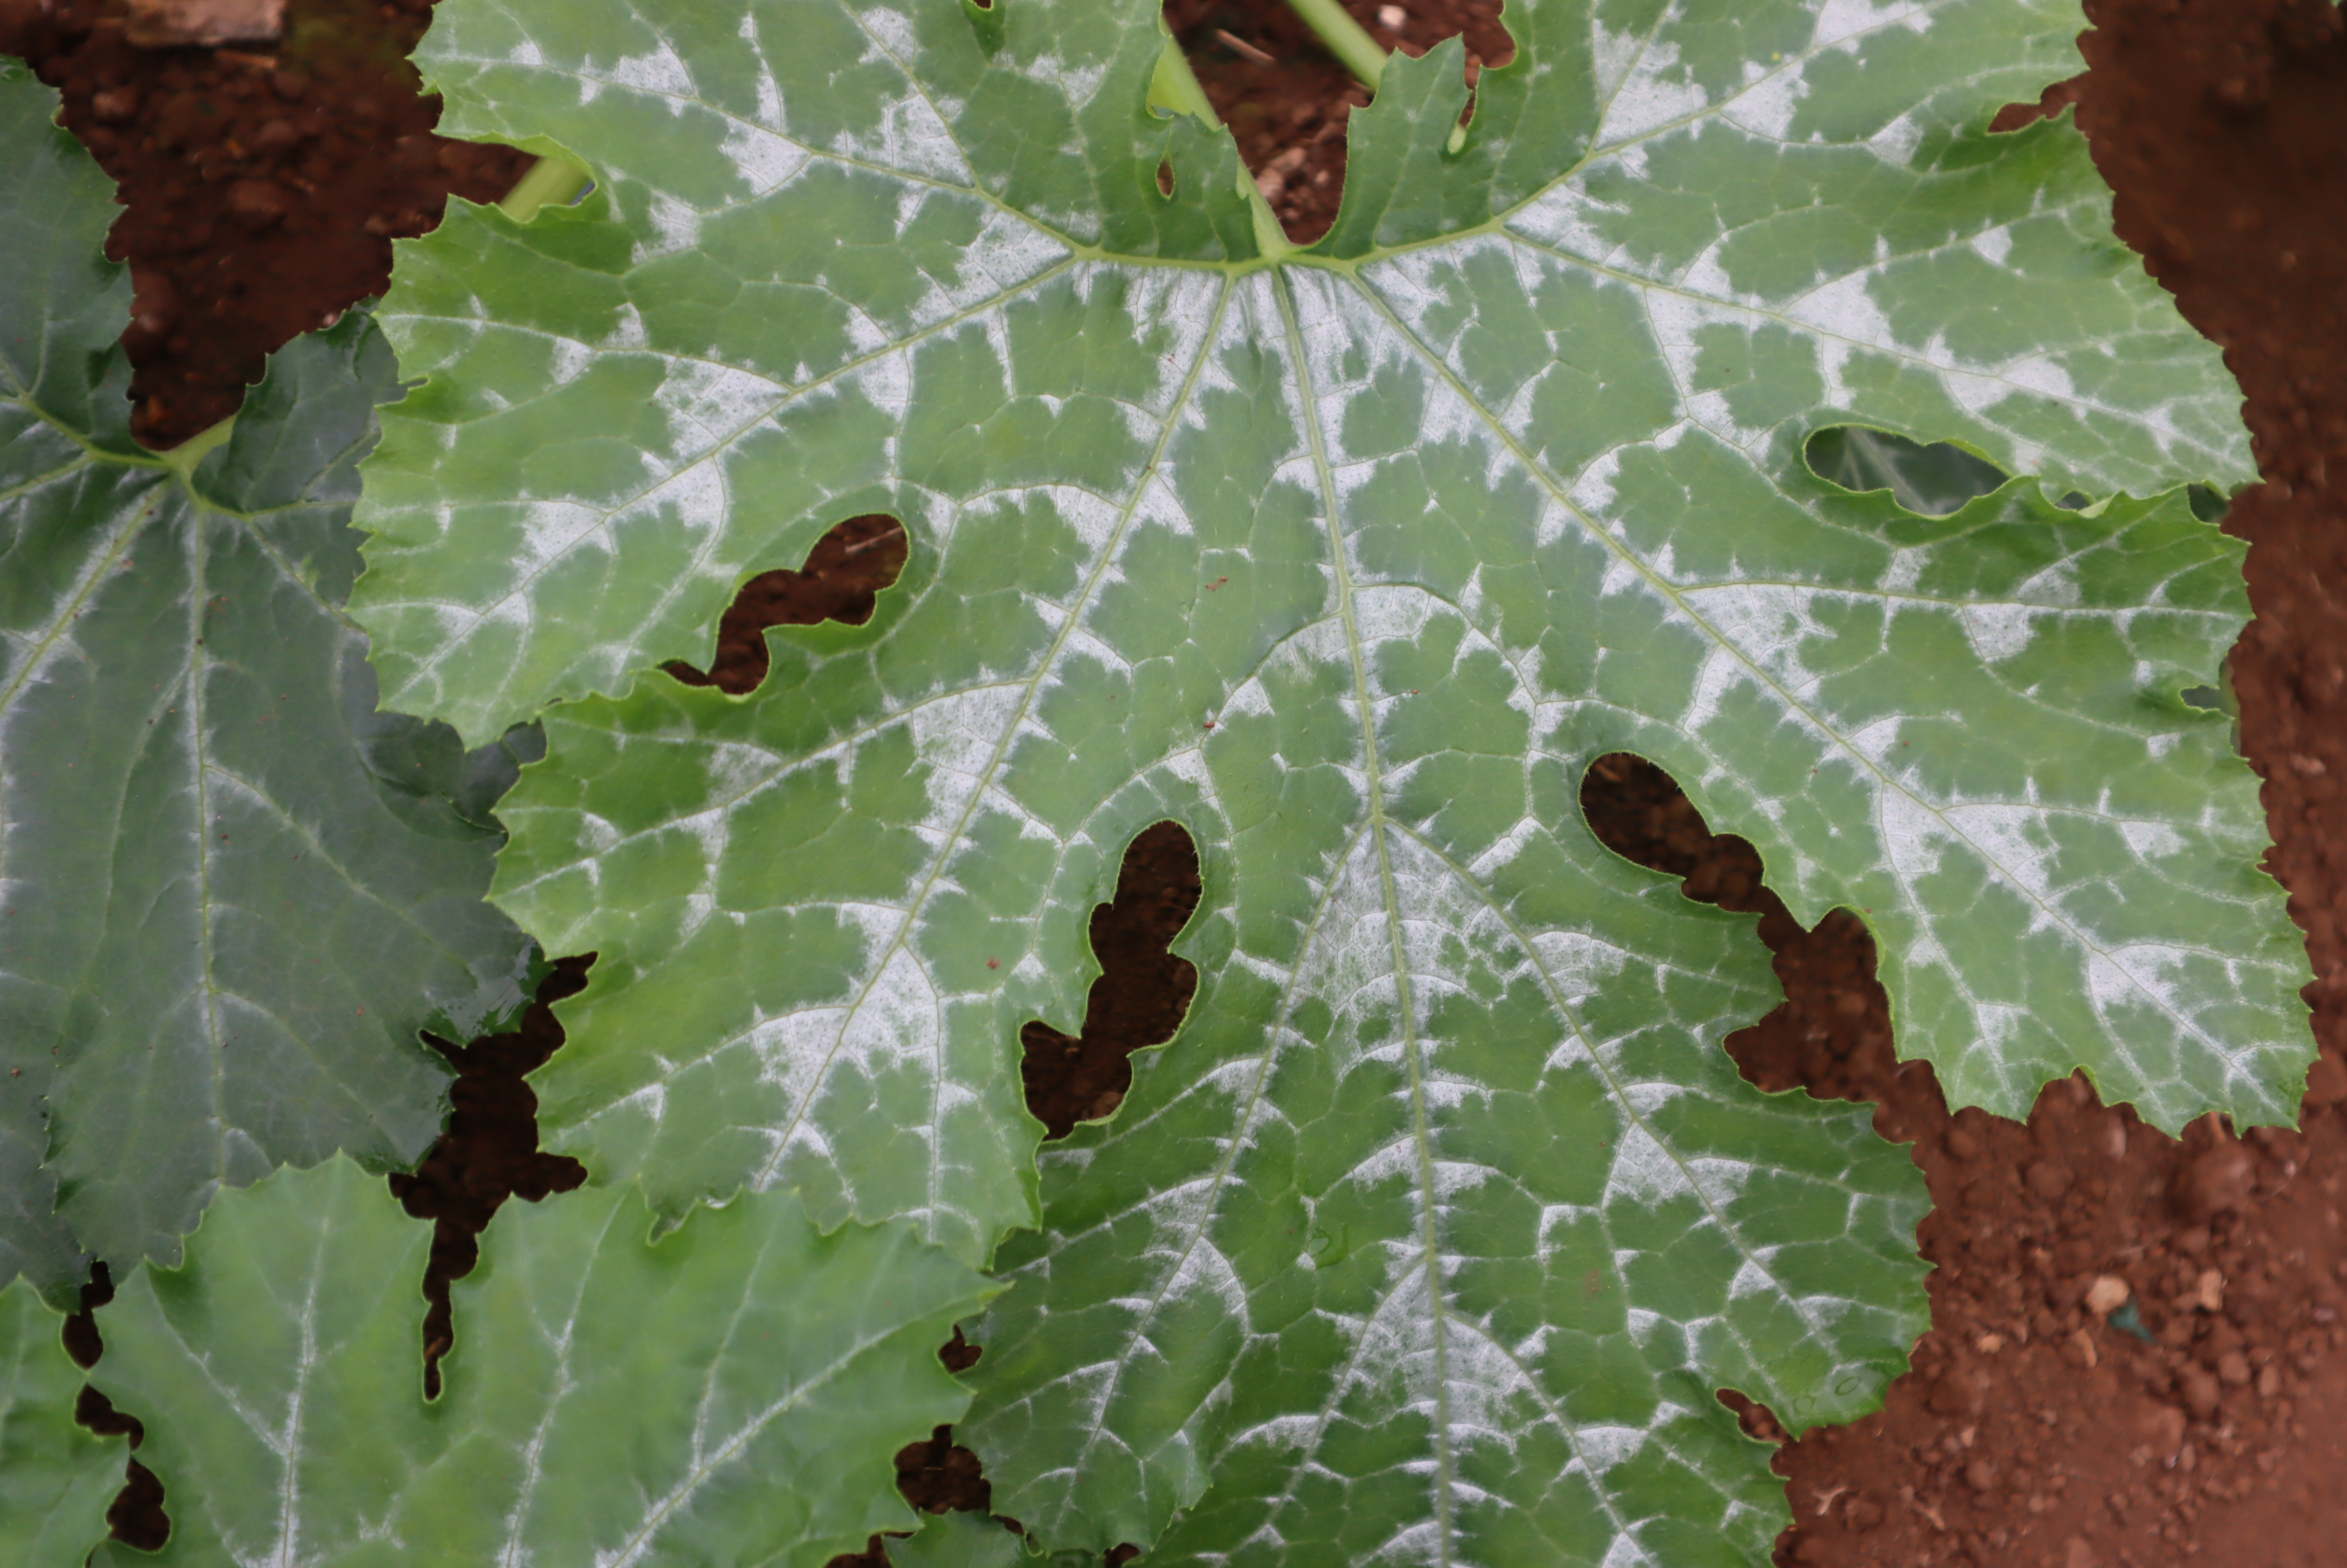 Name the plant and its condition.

zucchini, healthy
